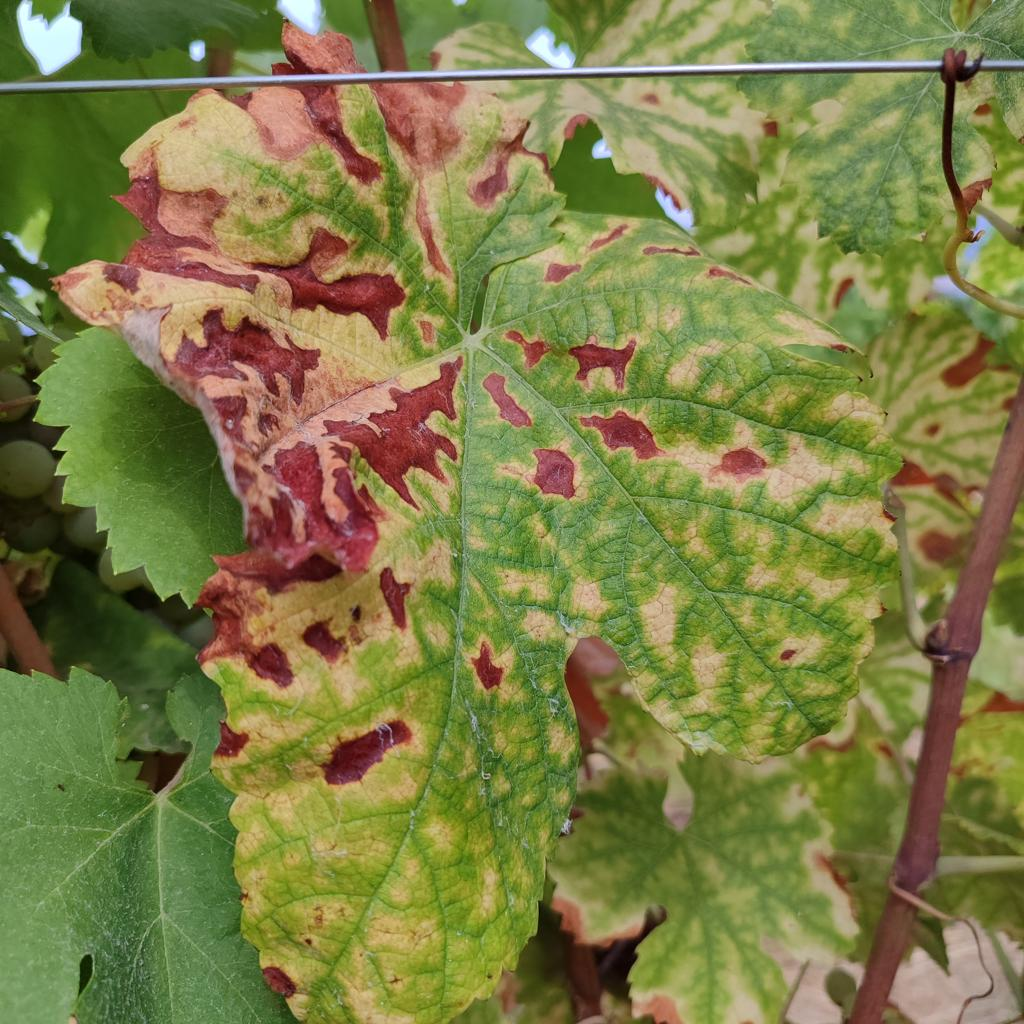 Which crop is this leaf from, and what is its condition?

grapevine, esca complex
